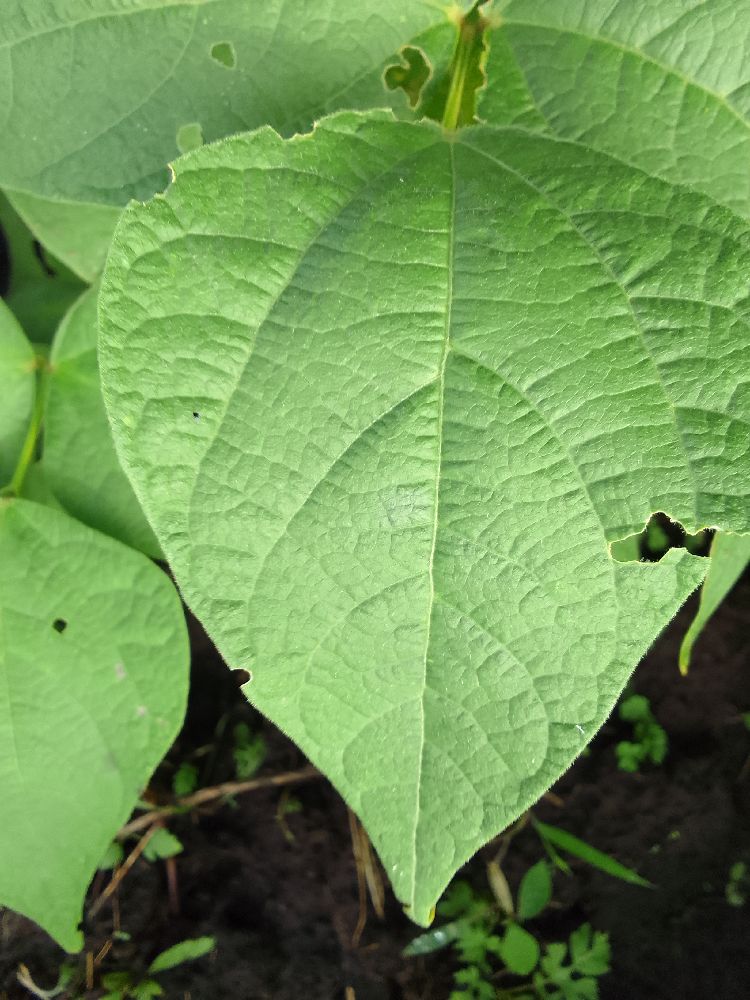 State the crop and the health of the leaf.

common bean, healthy
